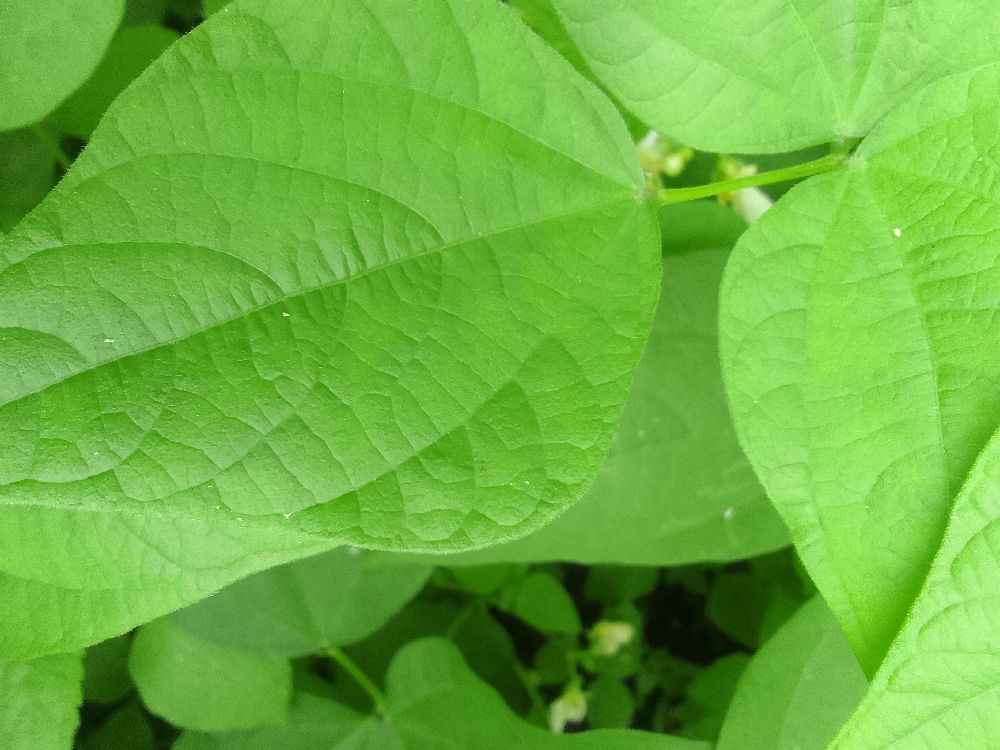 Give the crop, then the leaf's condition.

common bean, healthy
